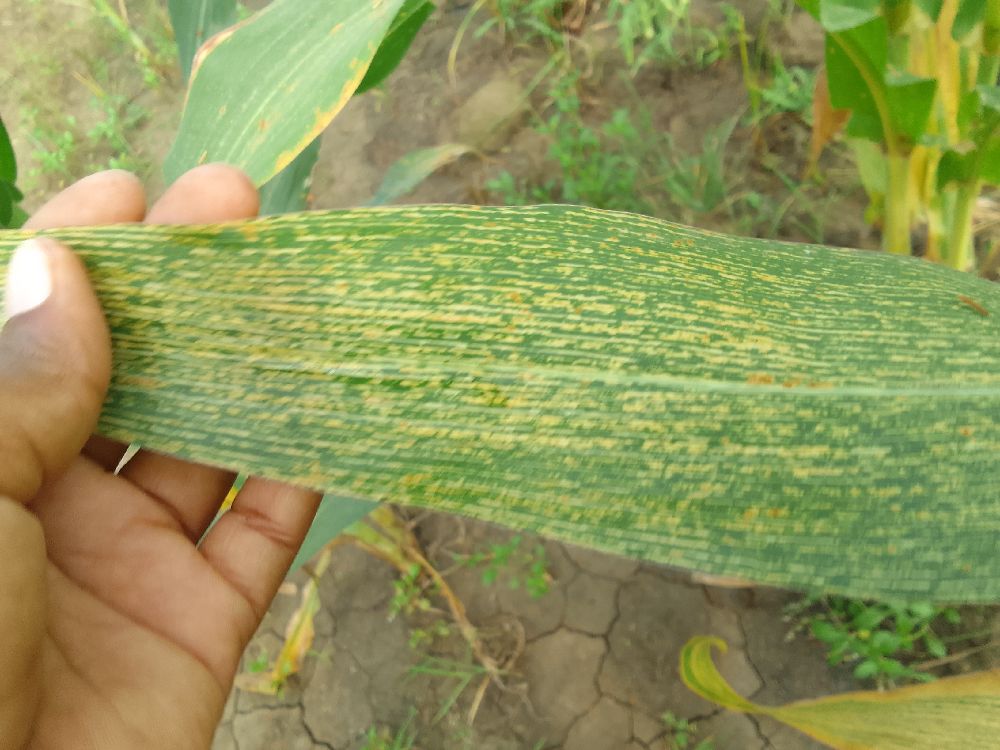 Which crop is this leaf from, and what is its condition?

maize, maize streak virus
